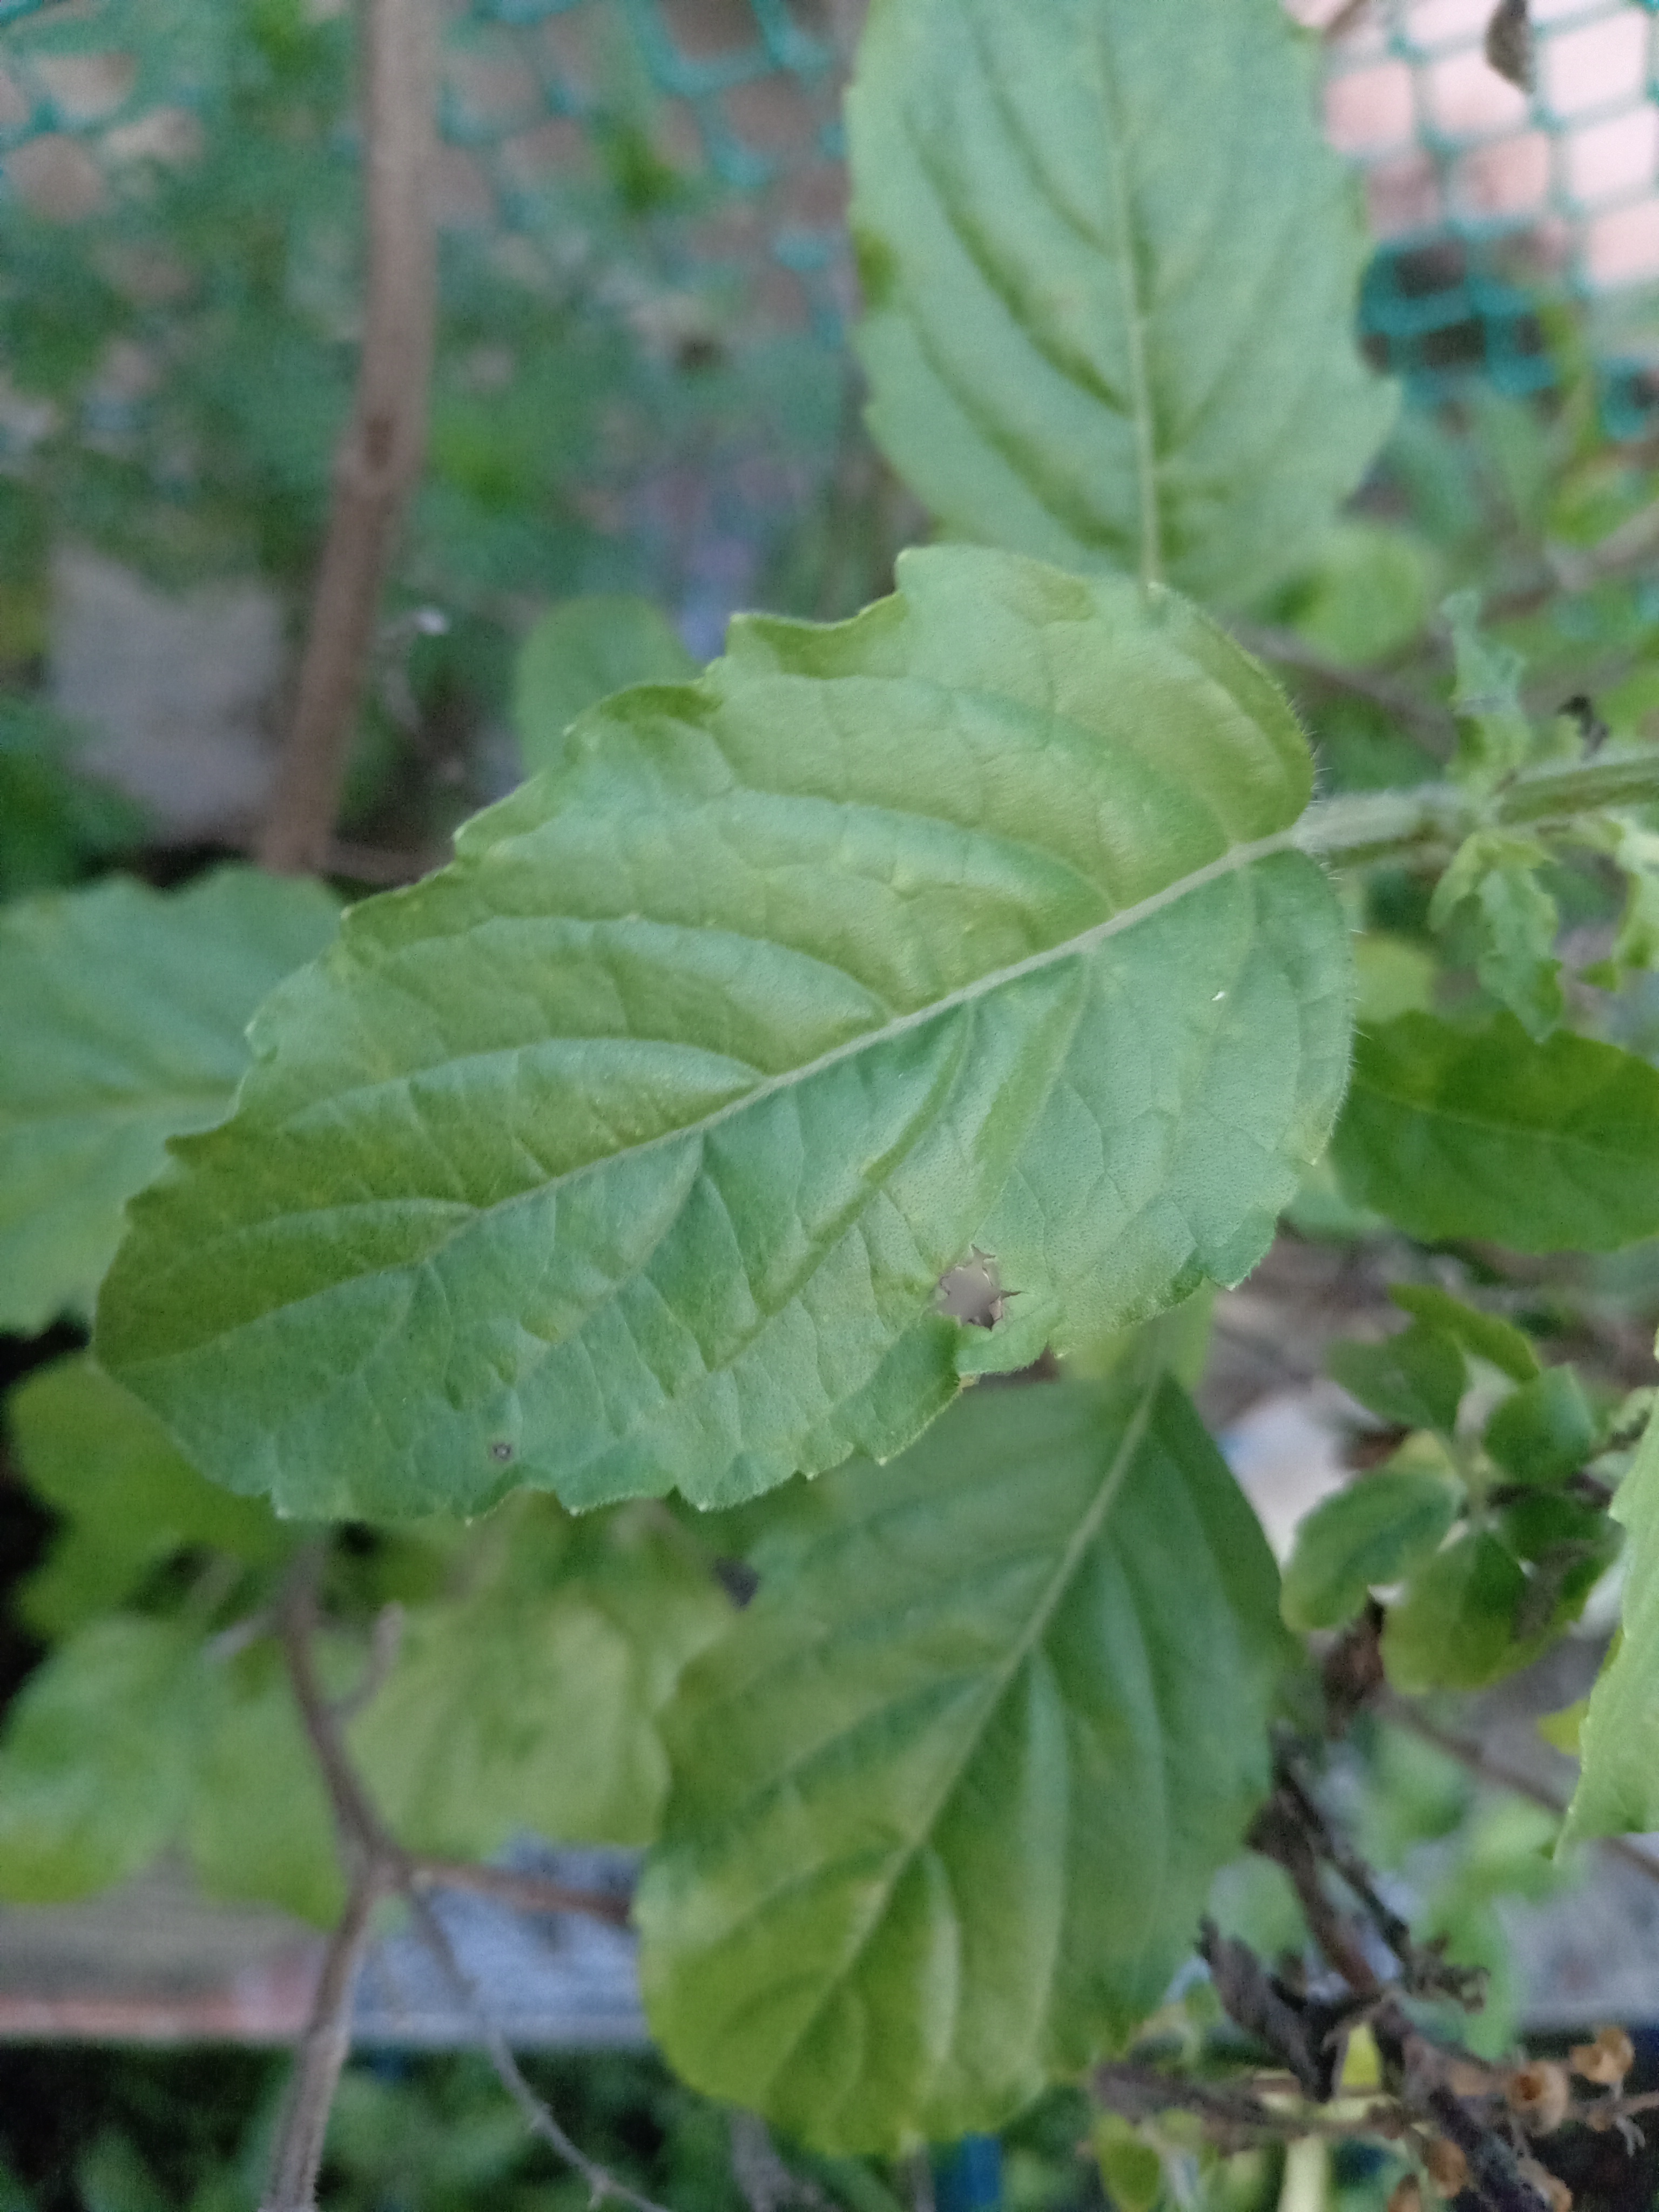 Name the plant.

tulshi
